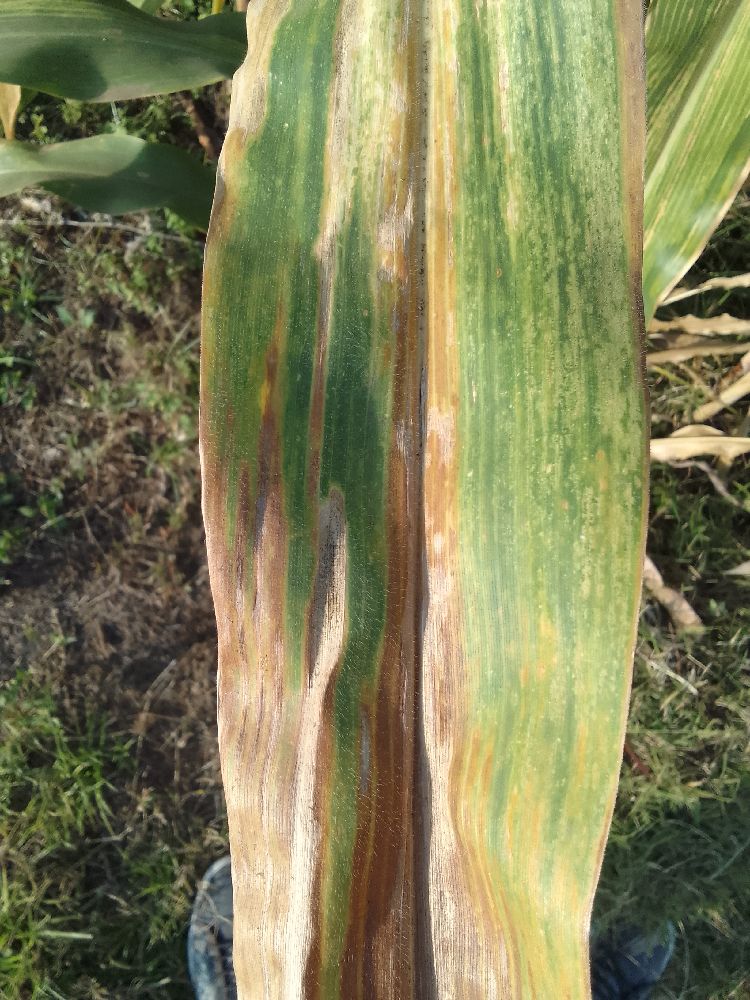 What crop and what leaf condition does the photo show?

maize, maize lethal necrosis
